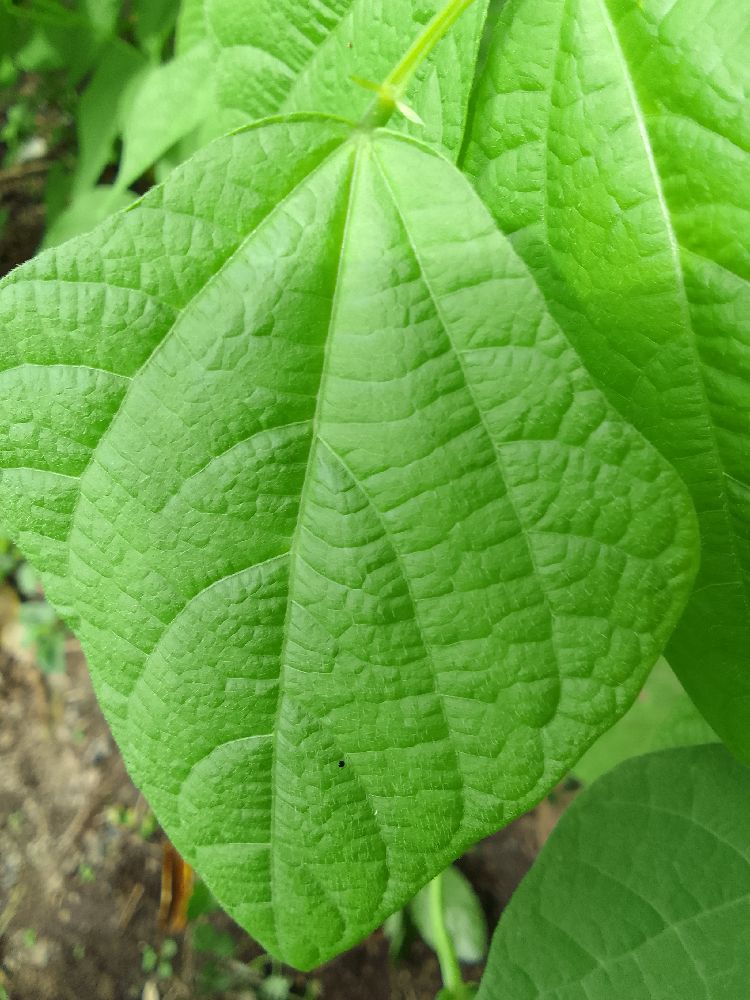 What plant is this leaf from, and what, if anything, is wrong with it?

common bean, healthy
